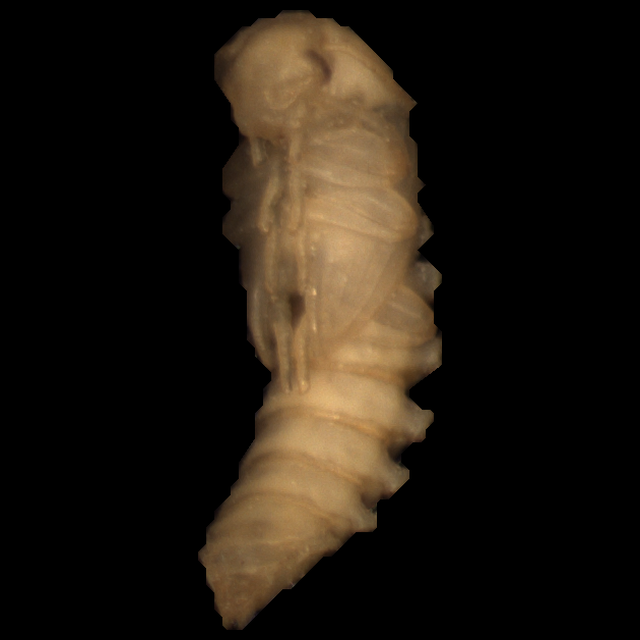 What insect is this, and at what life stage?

mealworm pupa
